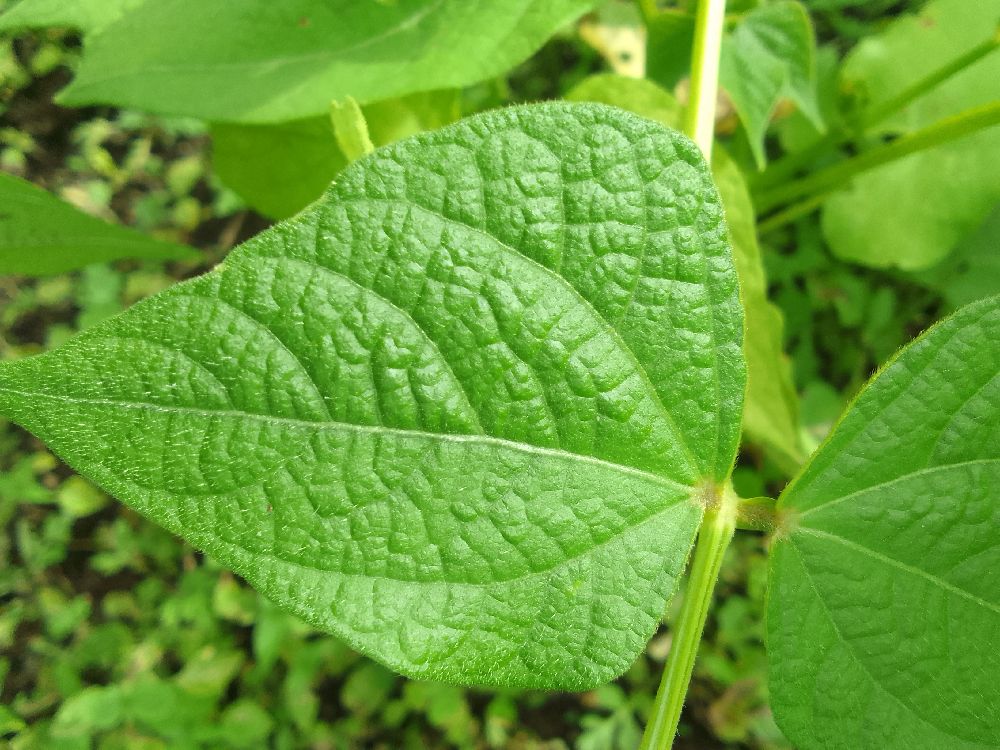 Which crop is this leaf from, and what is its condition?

common bean, healthy
